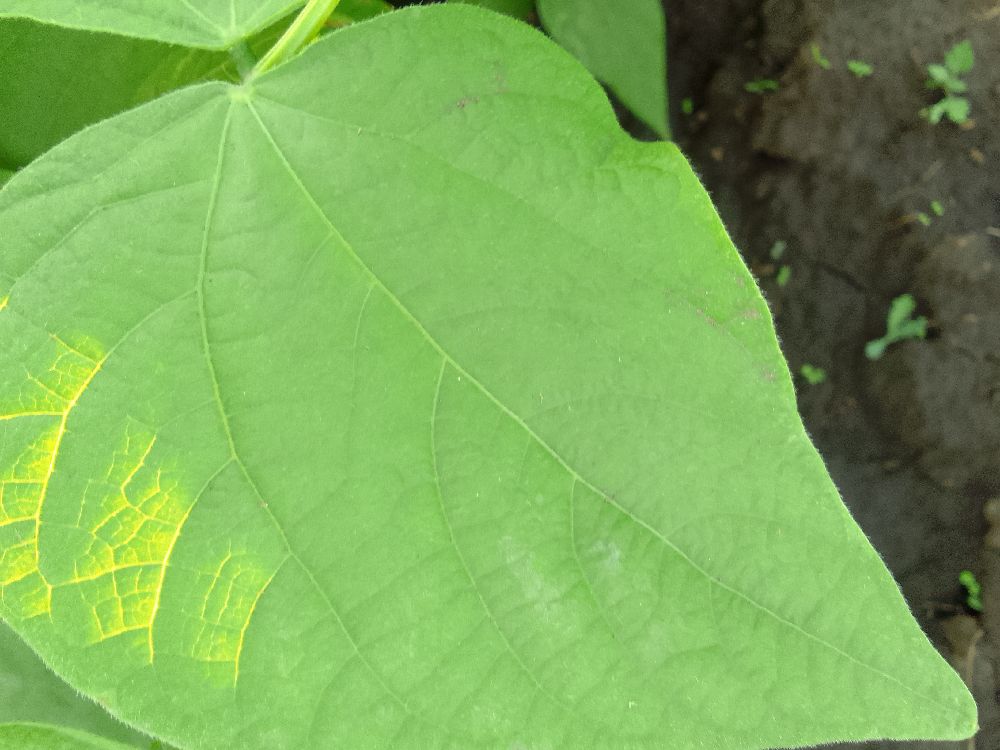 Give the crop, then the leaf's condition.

common bean, healthy
